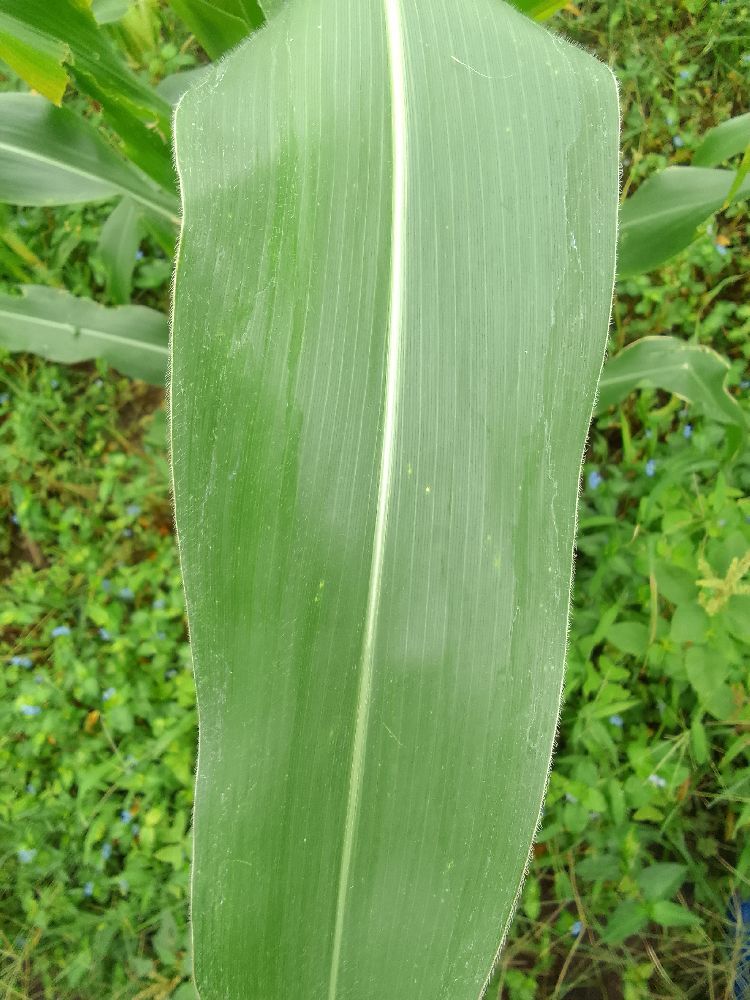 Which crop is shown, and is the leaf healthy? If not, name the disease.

maize, healthy
